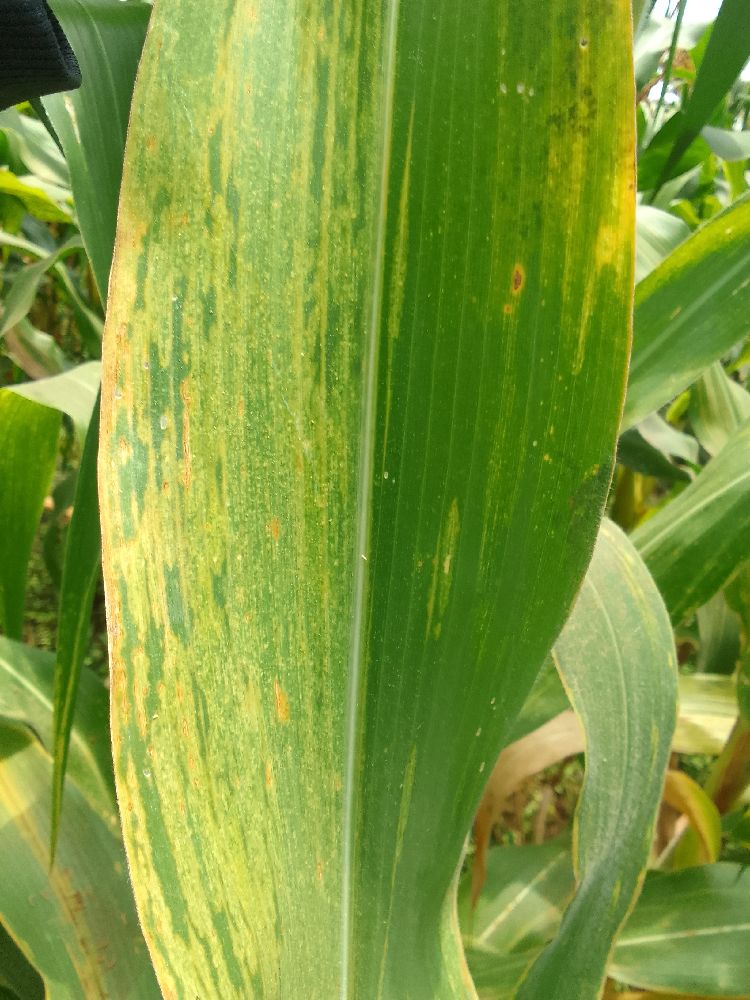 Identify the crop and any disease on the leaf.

maize, maize lethal necrosis
